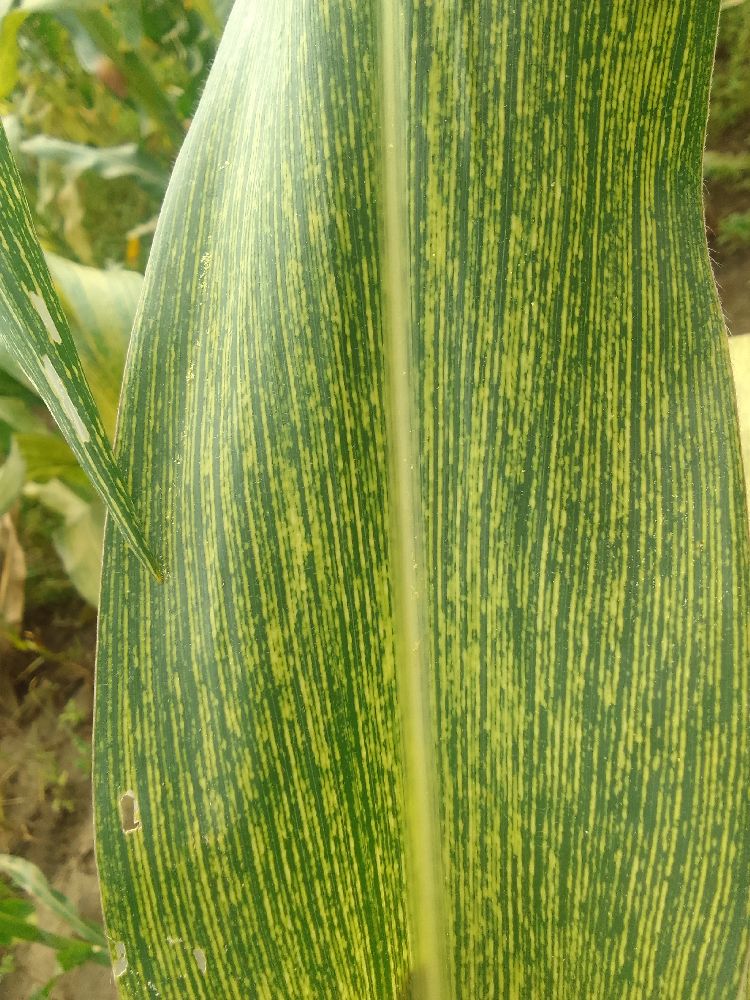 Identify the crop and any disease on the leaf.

maize, maize streak virus
